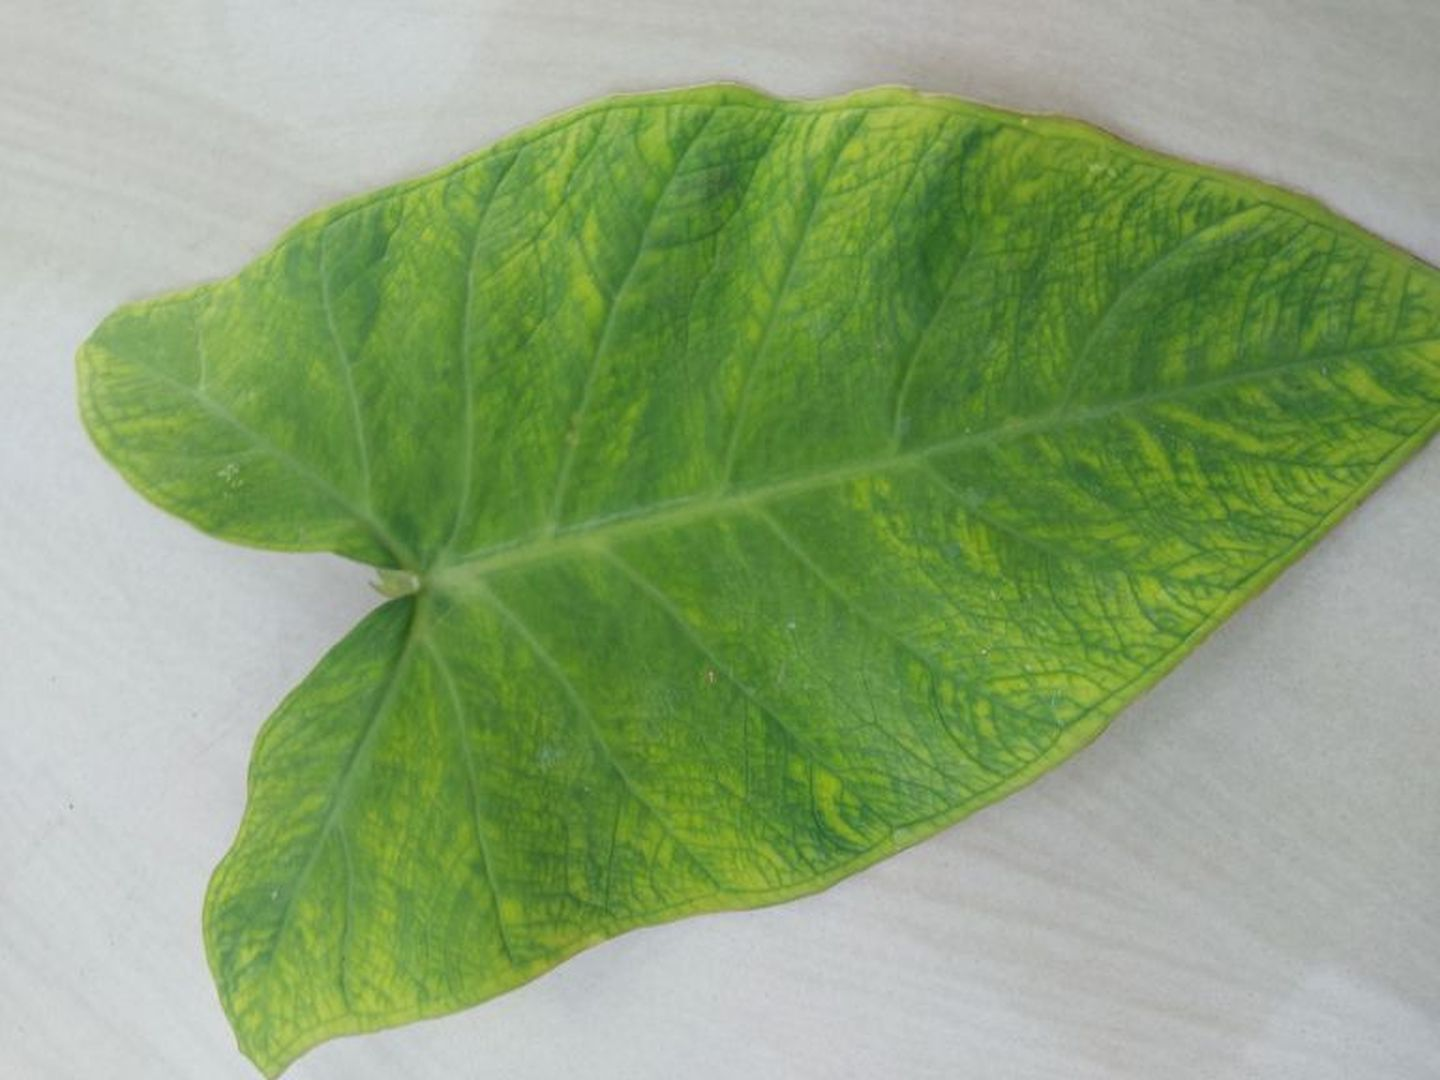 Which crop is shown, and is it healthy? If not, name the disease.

taro, mosaic
